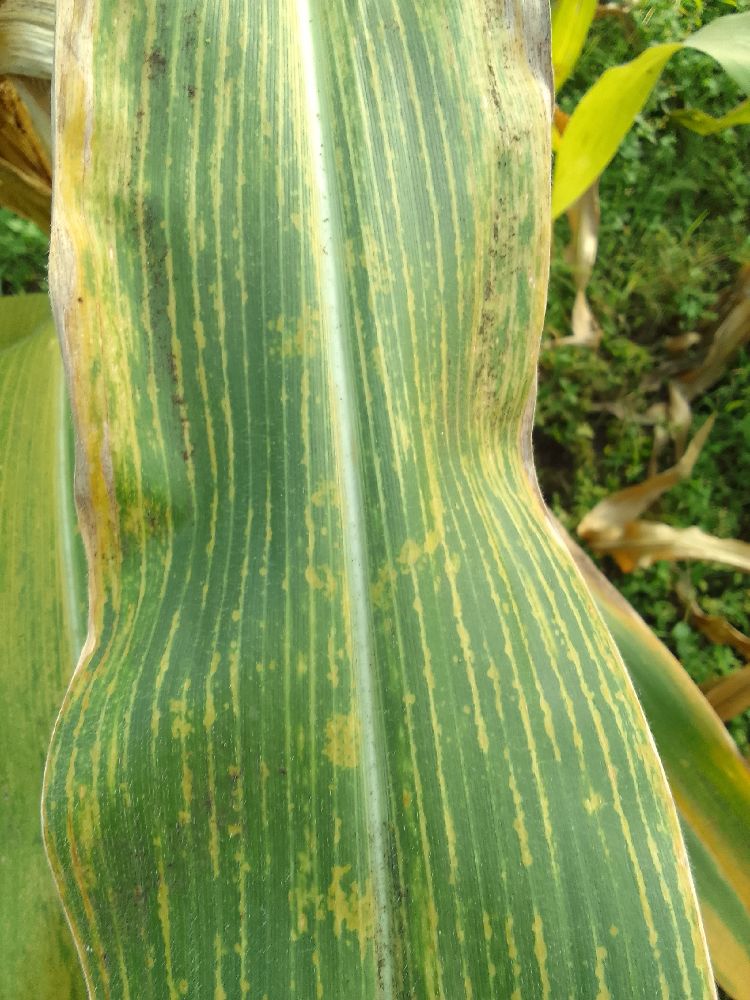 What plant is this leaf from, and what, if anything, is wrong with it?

maize, maize lethal necrosis
